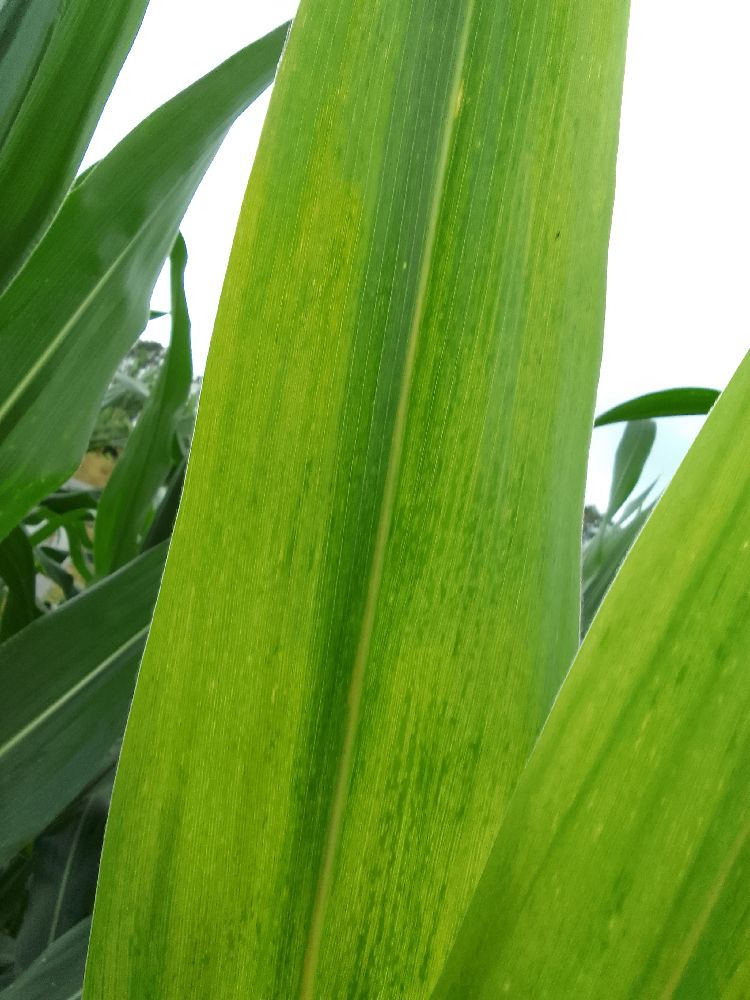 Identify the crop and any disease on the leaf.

maize, maize lethal necrosis
